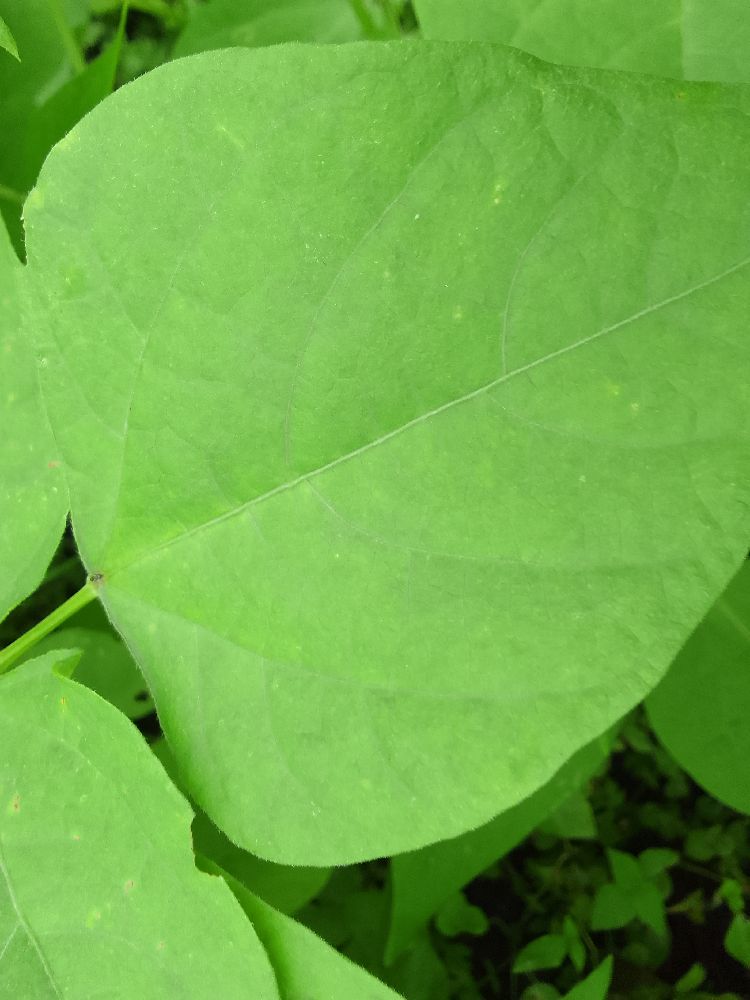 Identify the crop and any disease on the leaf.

common bean, healthy
